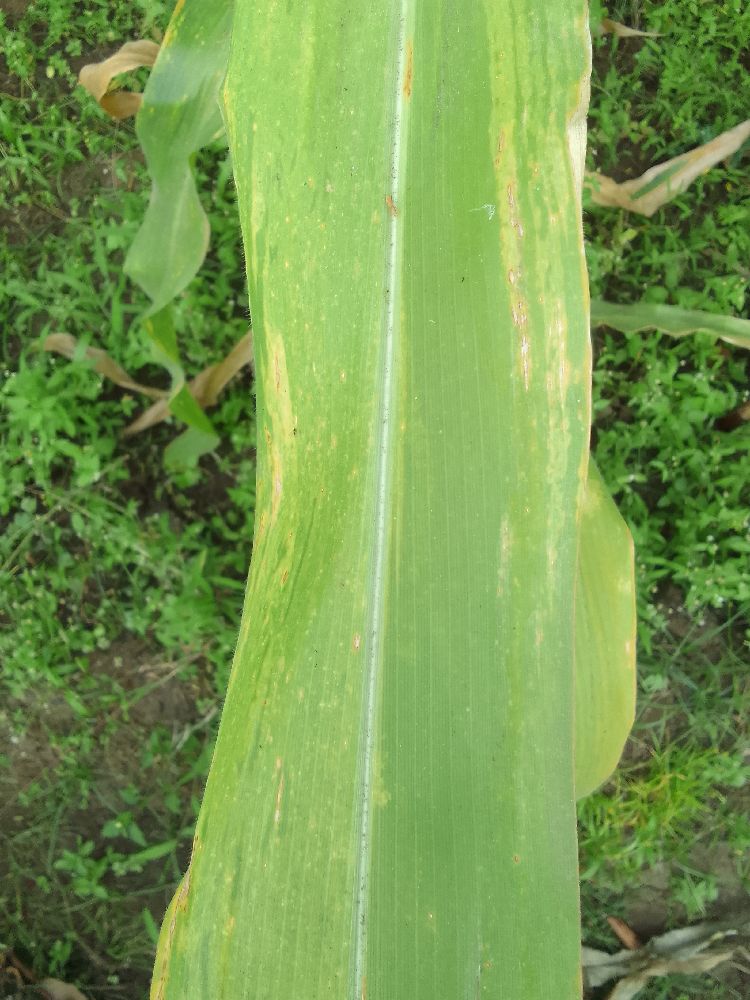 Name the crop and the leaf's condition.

maize, maize lethal necrosis
